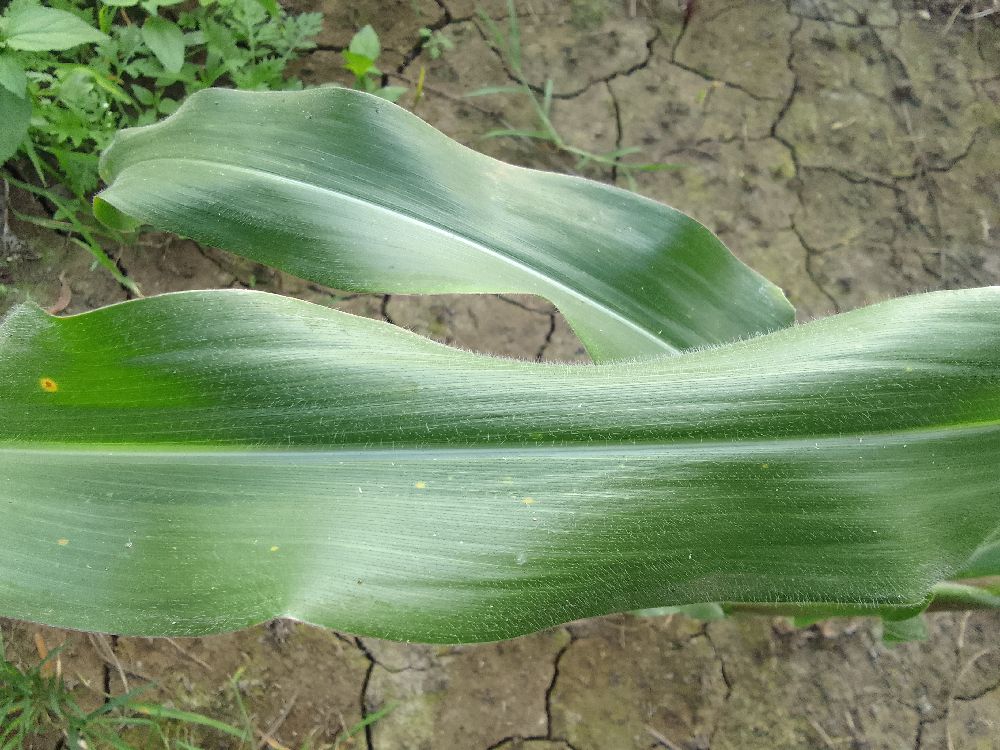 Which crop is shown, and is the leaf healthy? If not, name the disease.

maize, healthy
